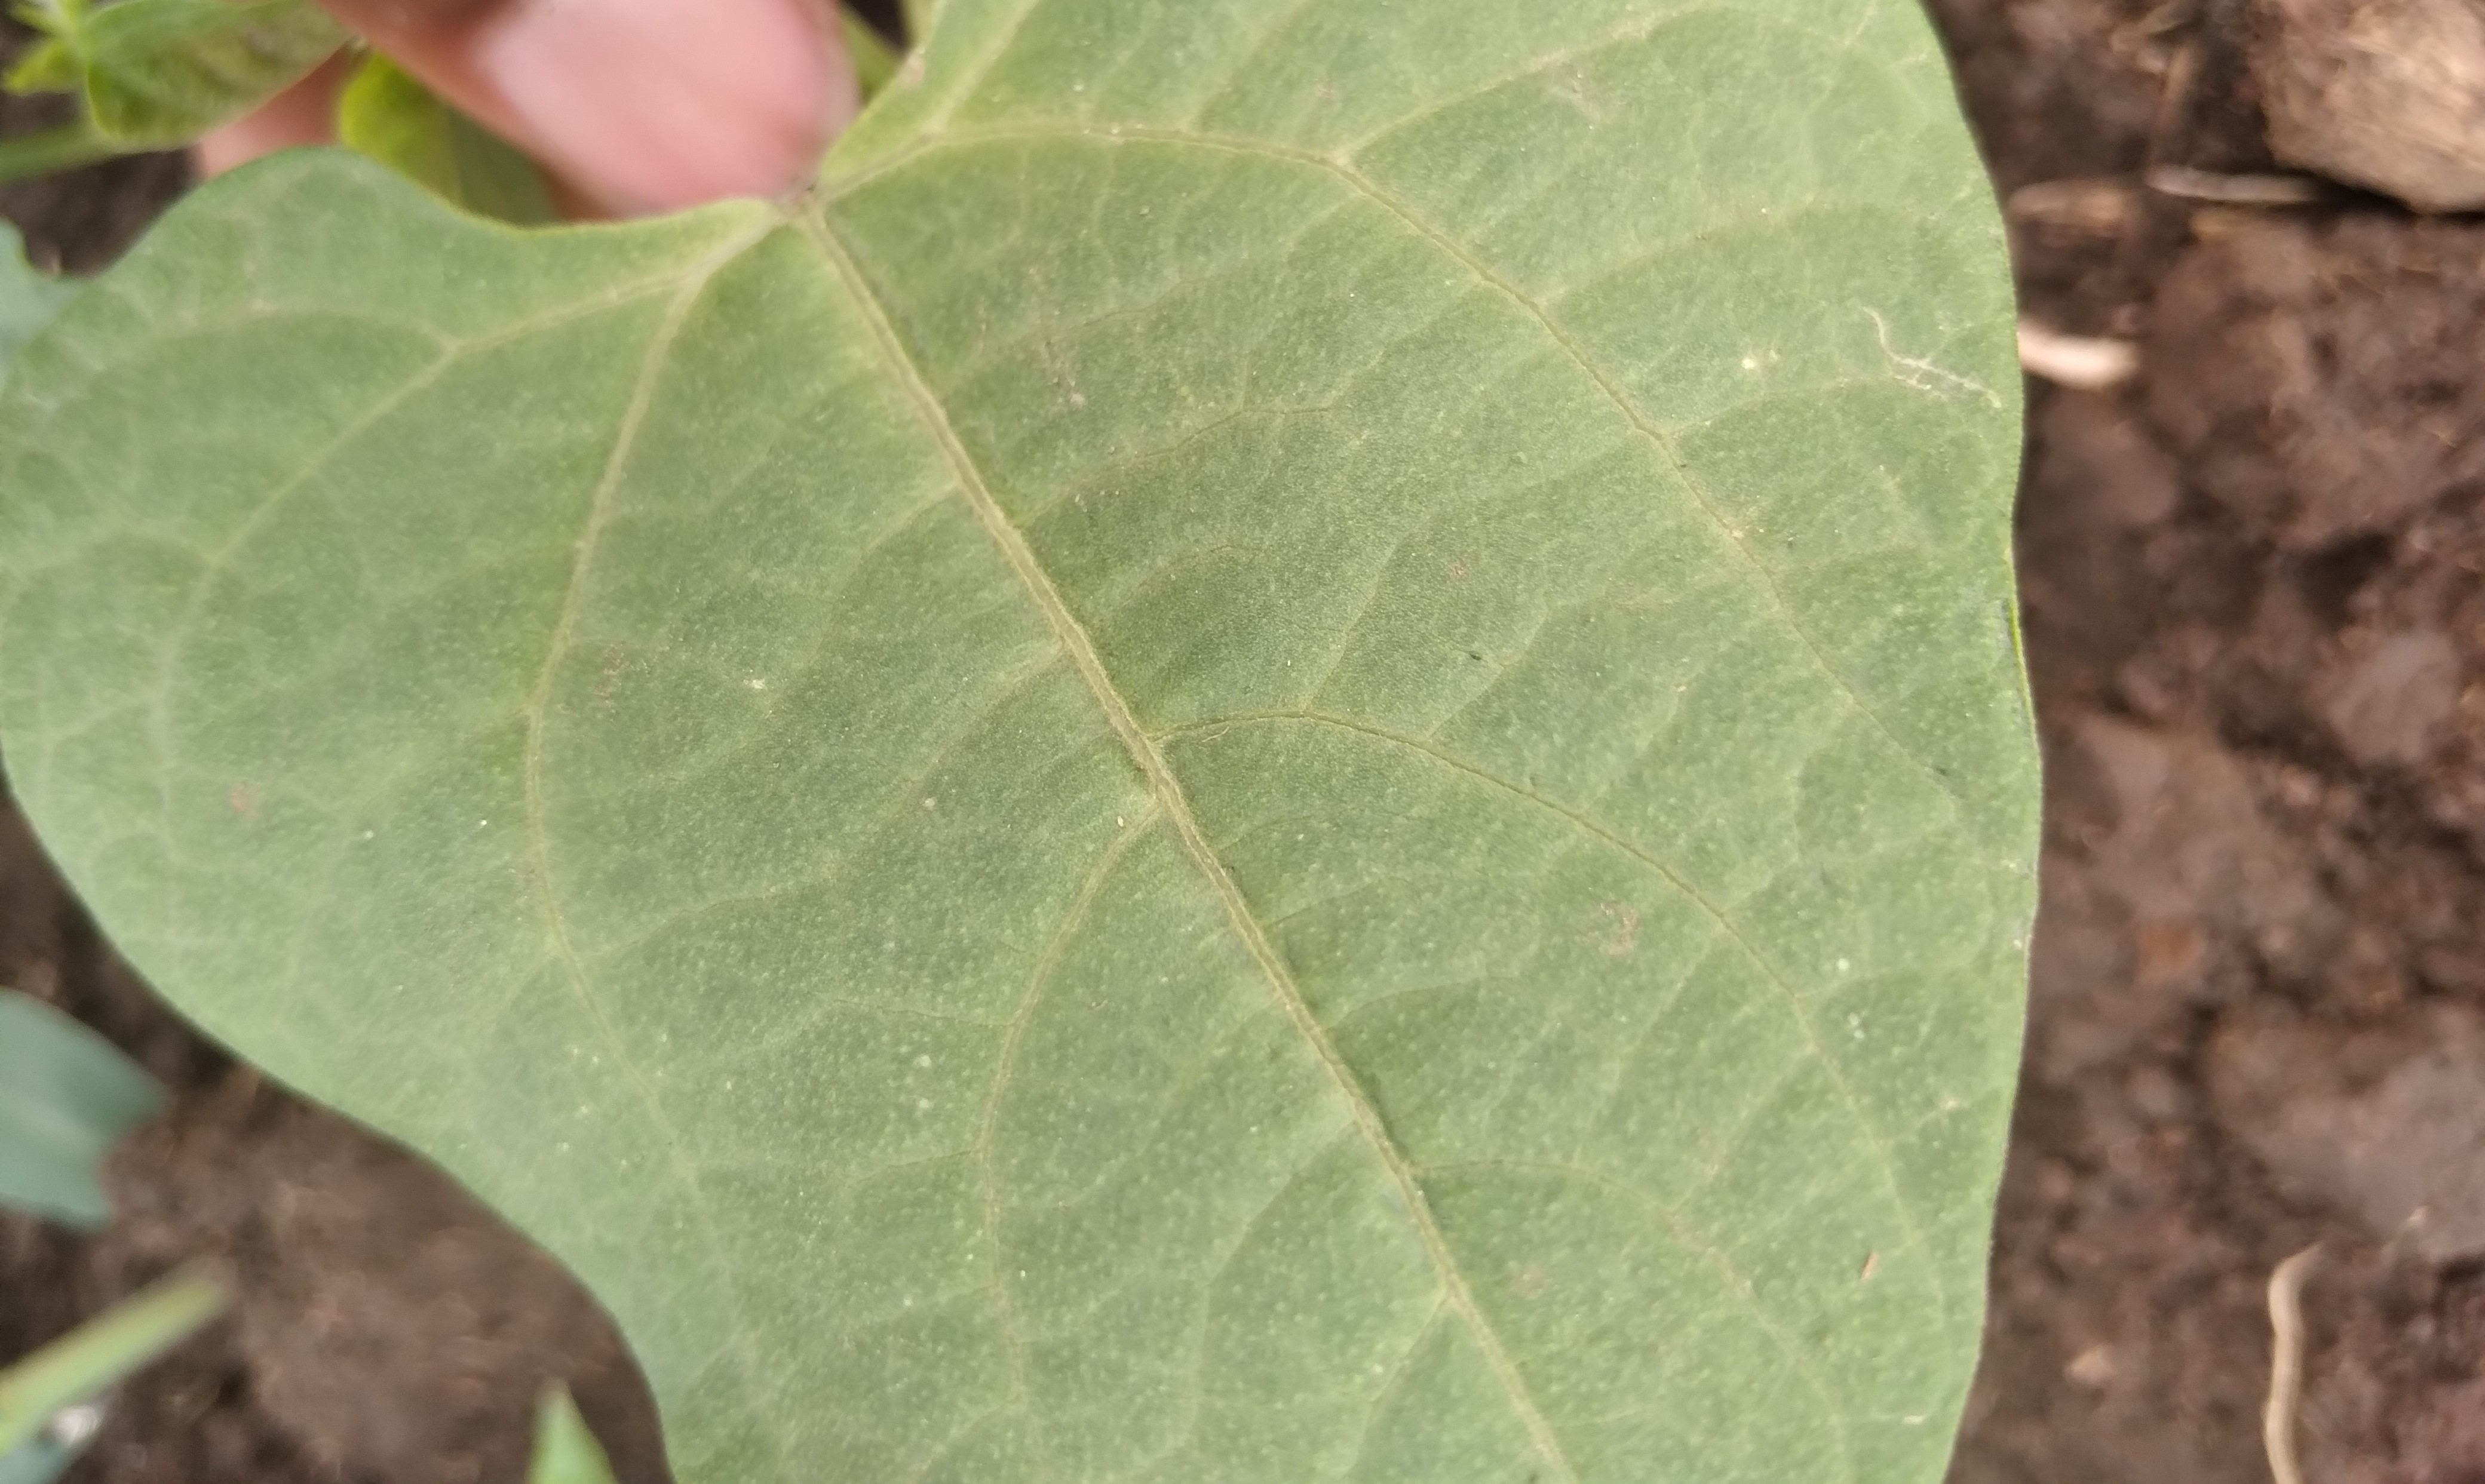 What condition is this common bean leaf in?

healthy
